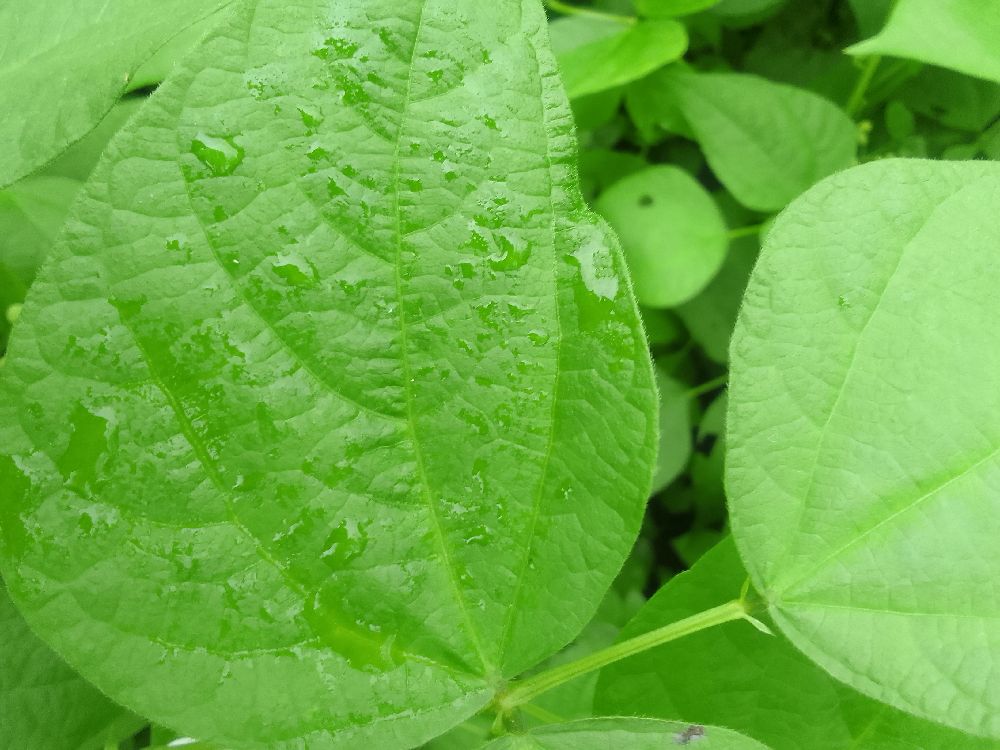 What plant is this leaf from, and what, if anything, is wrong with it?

common bean, healthy
